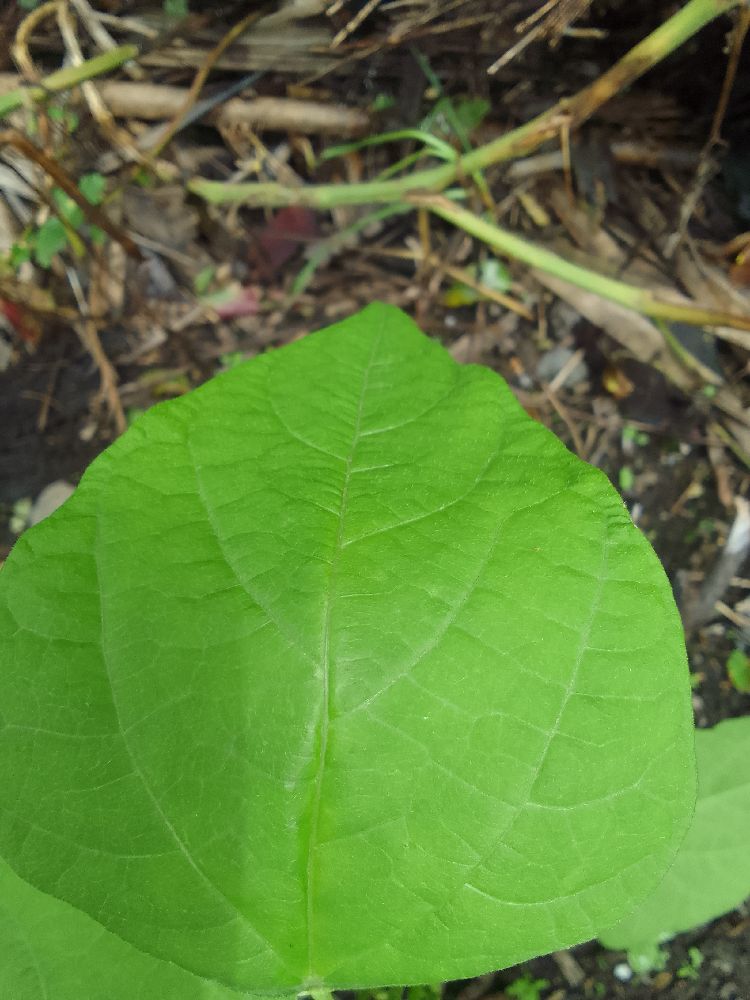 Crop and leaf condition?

common bean, healthy
